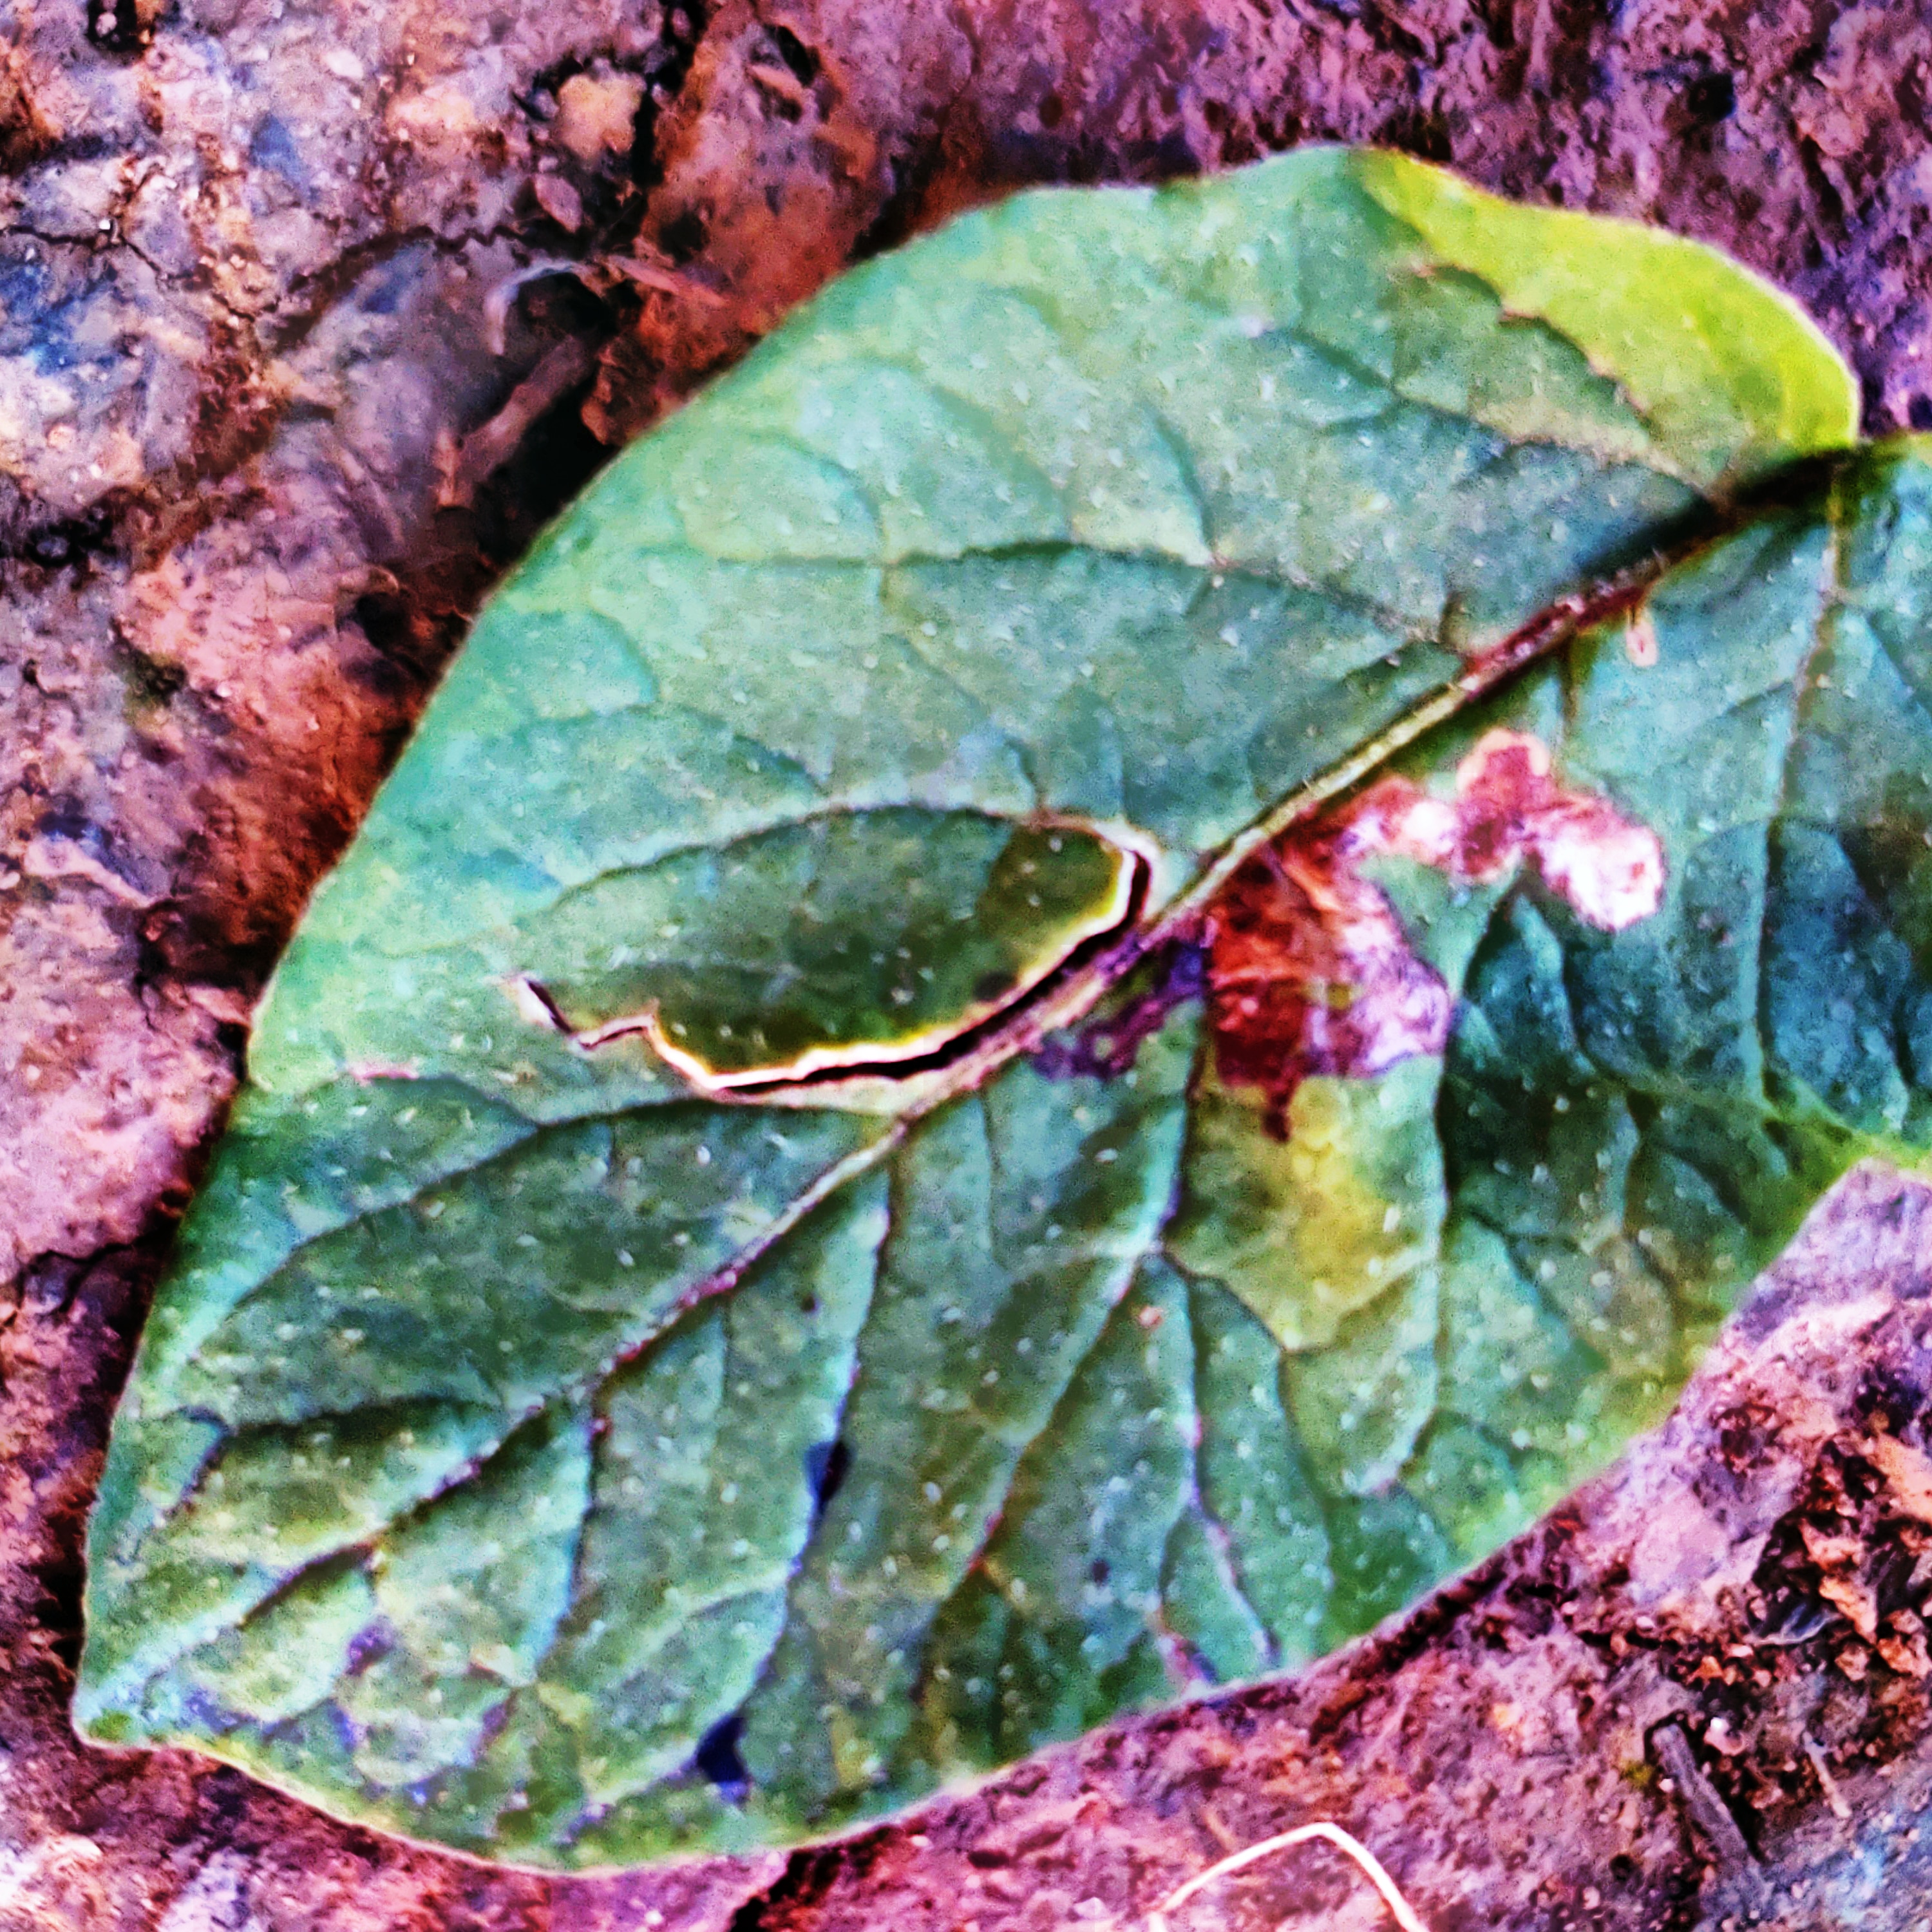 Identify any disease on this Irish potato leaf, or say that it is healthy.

late blight
